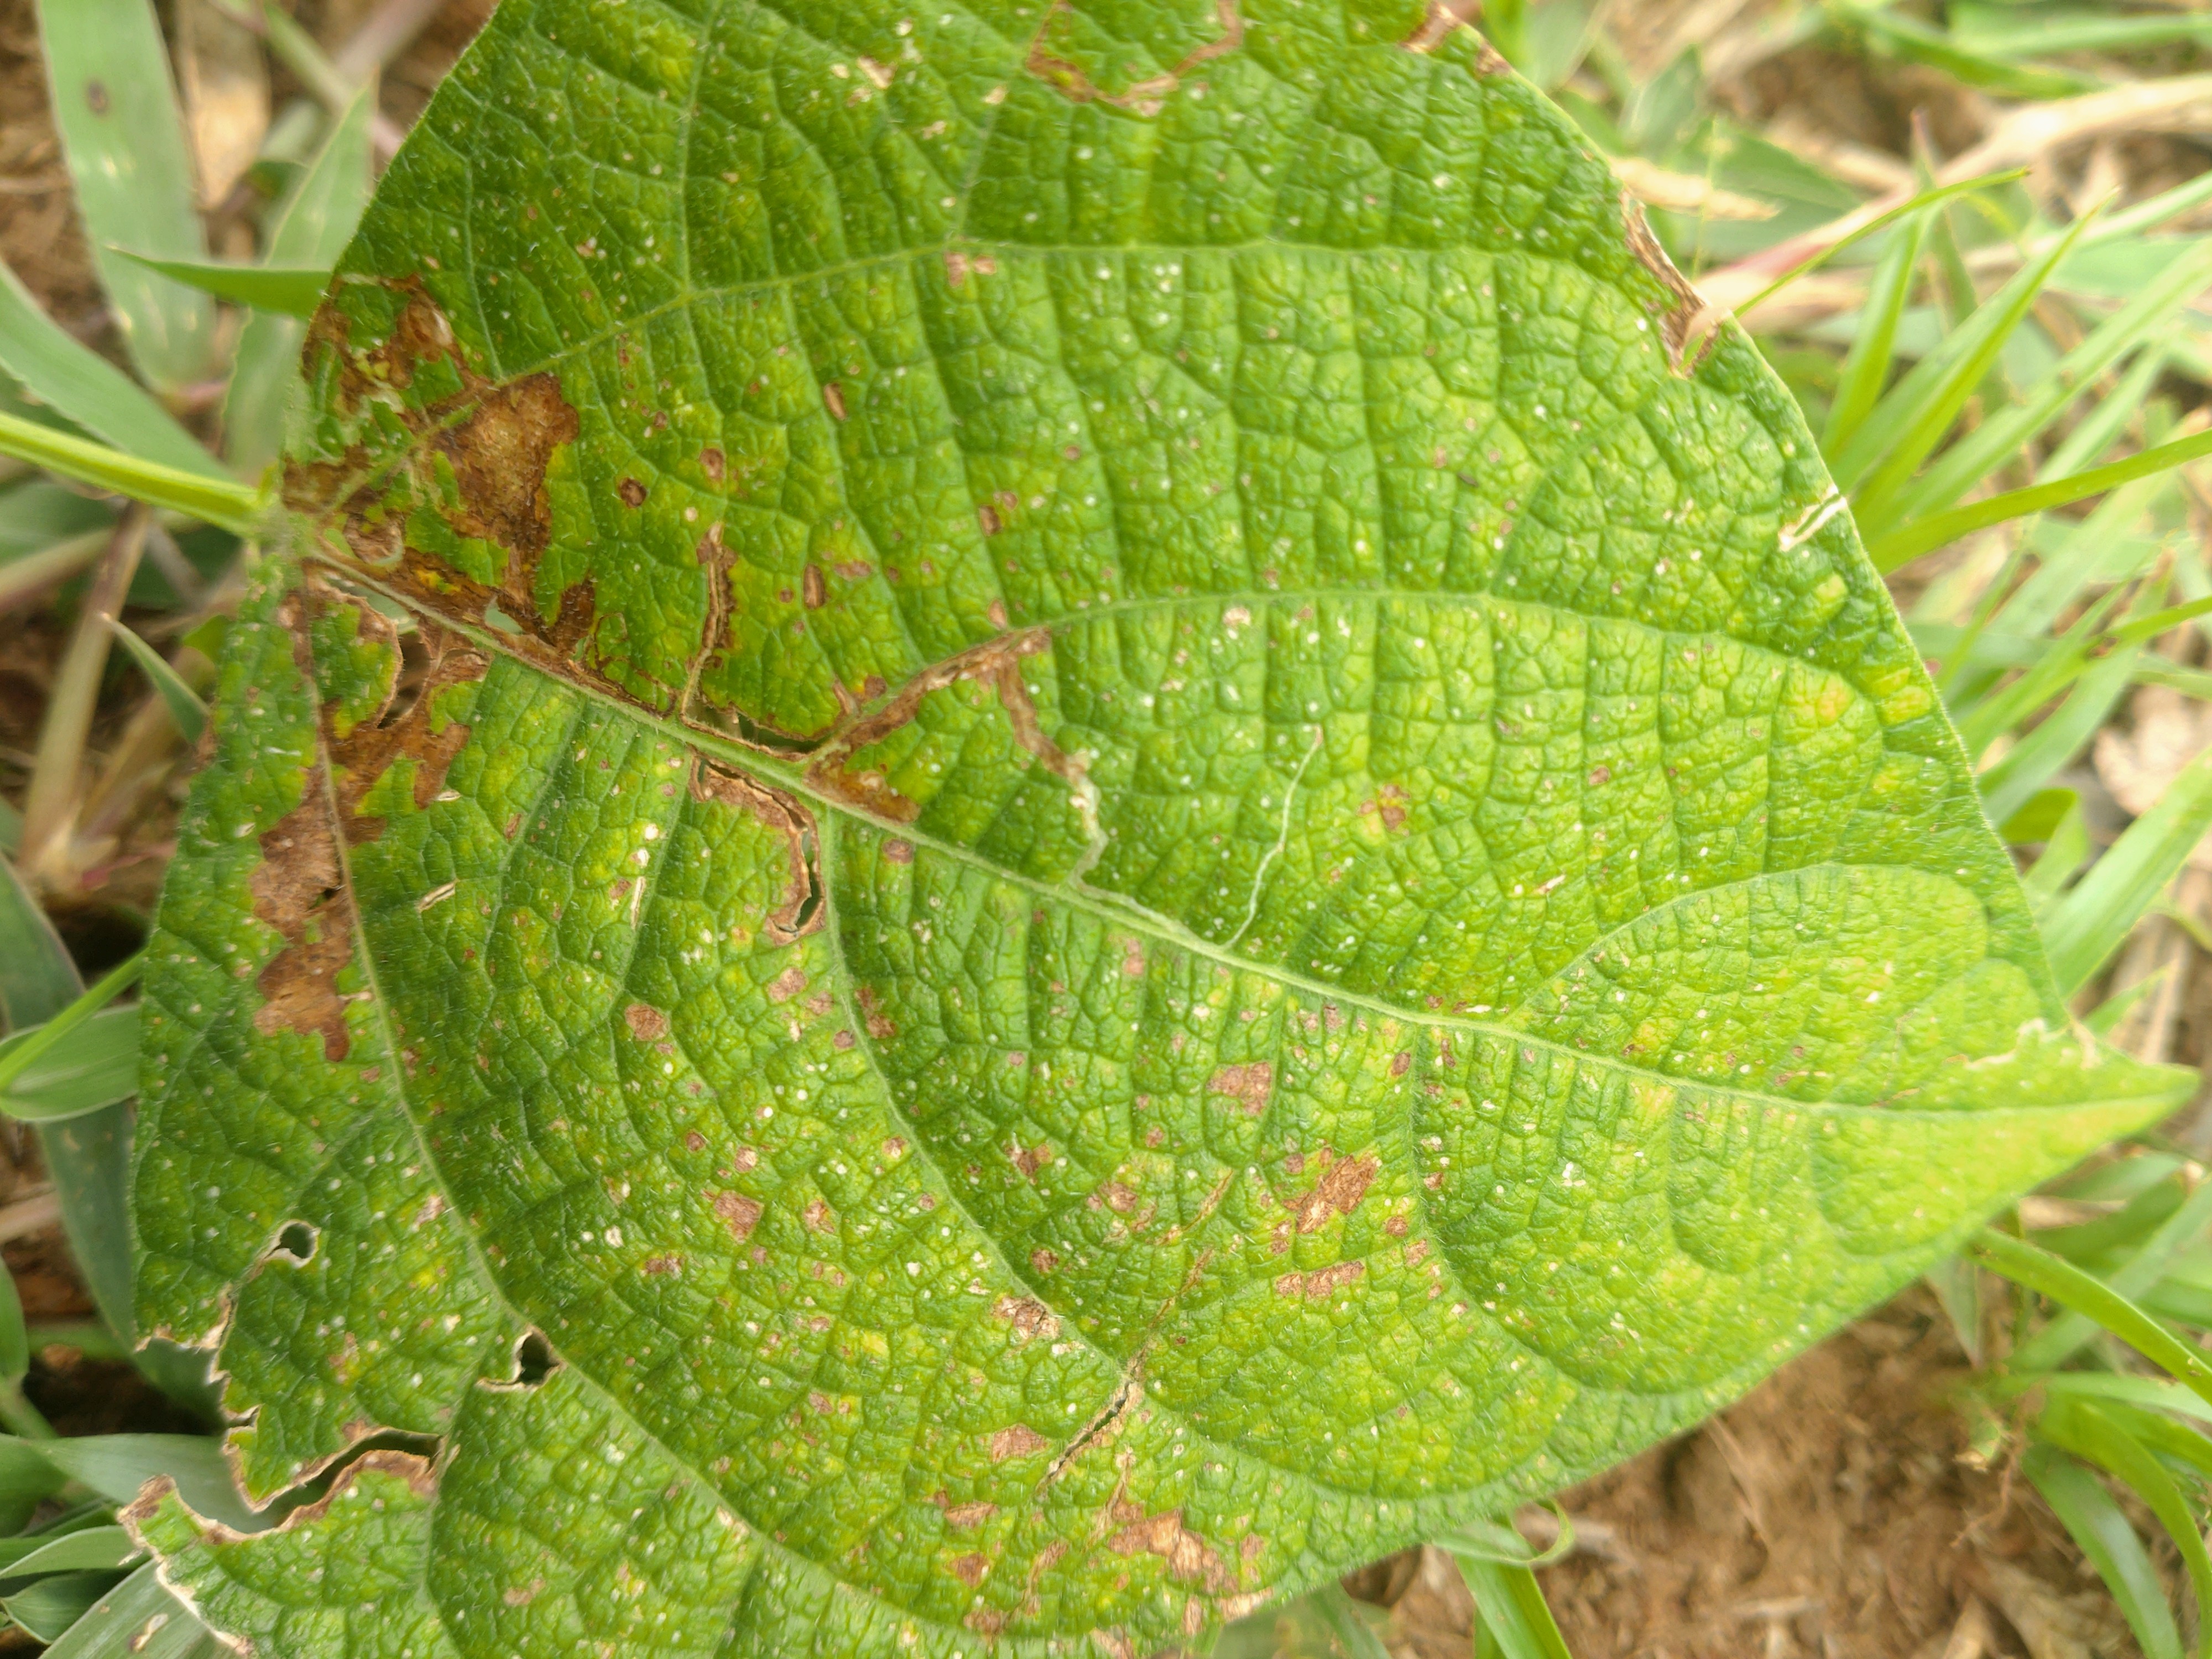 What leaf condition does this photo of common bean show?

rust
